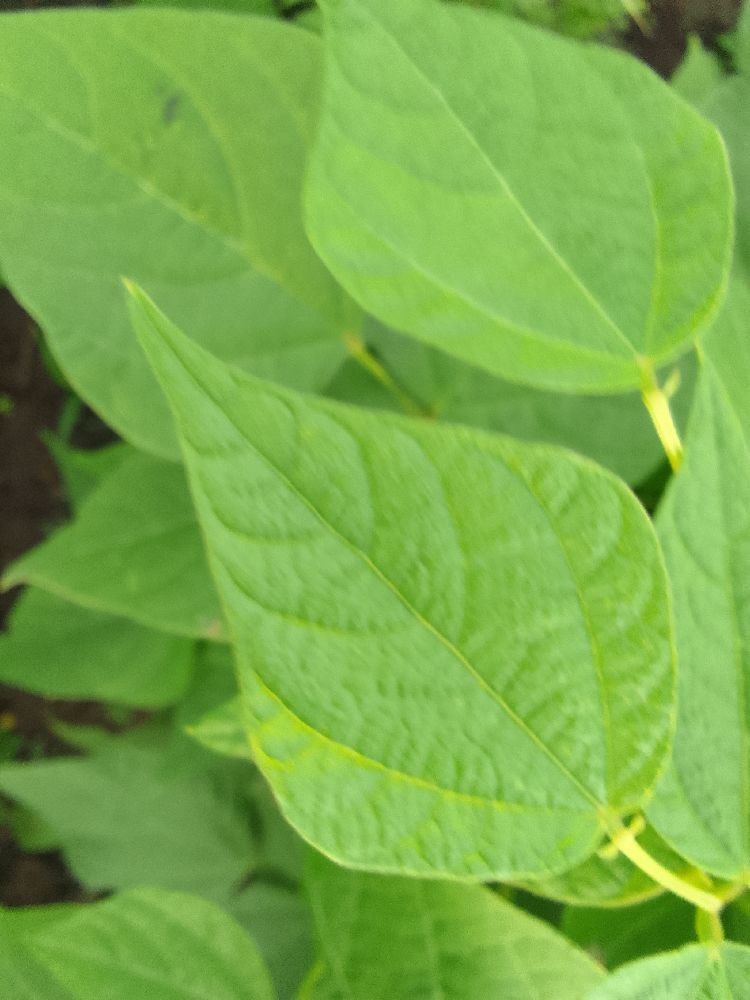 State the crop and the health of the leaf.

common bean, healthy
